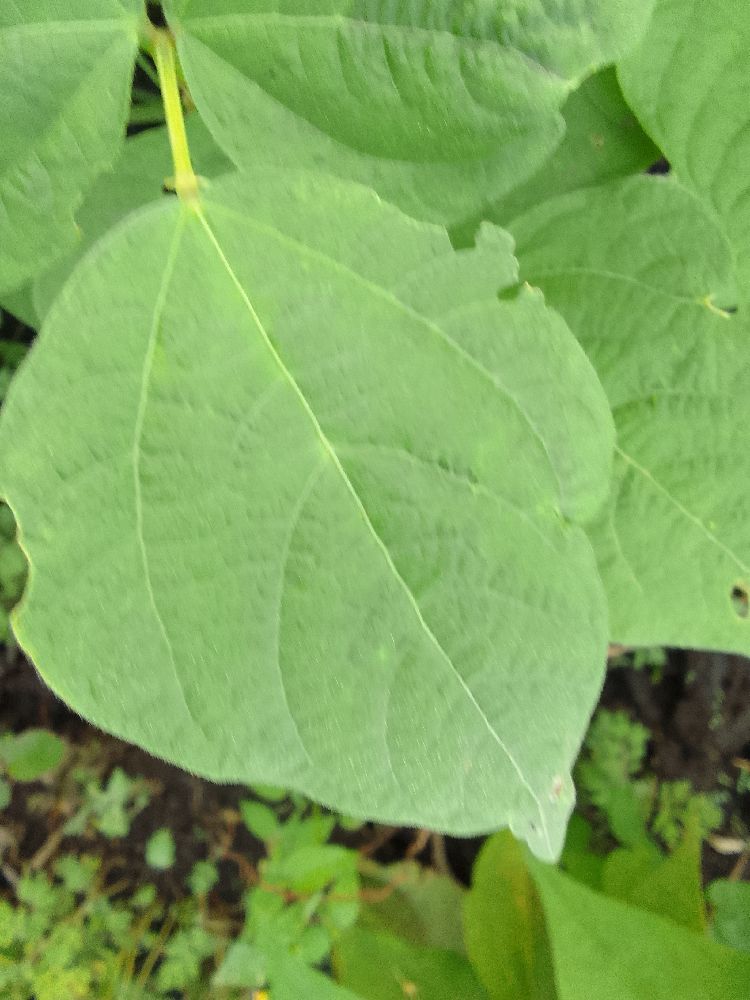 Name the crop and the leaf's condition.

common bean, healthy
